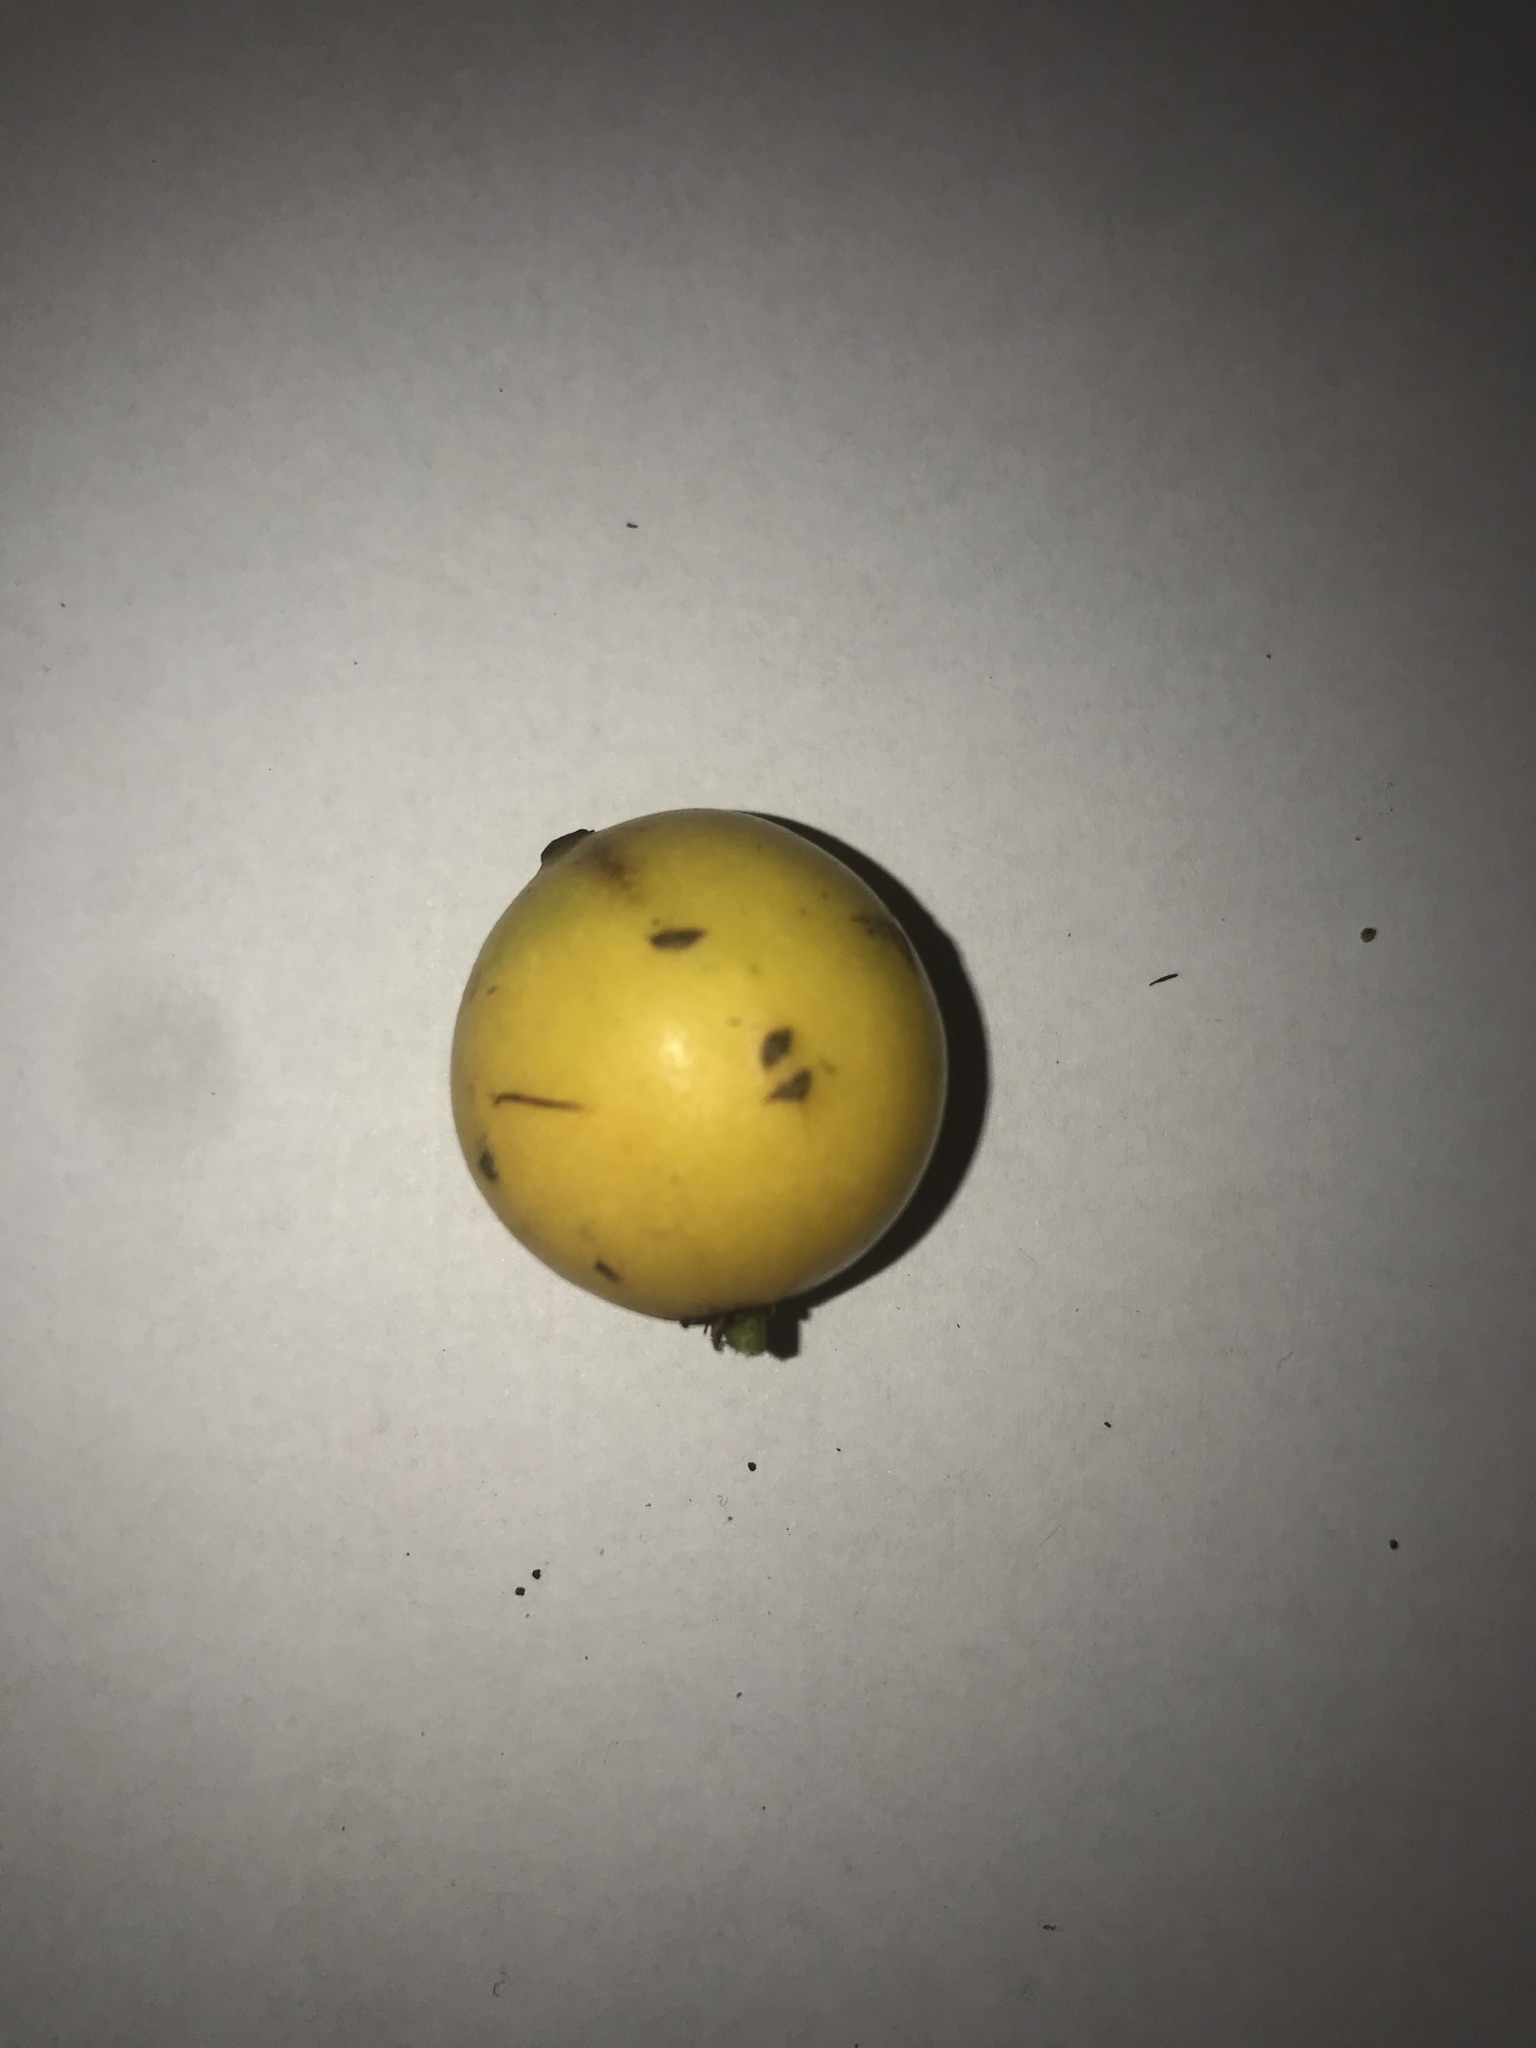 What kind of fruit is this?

abiu
